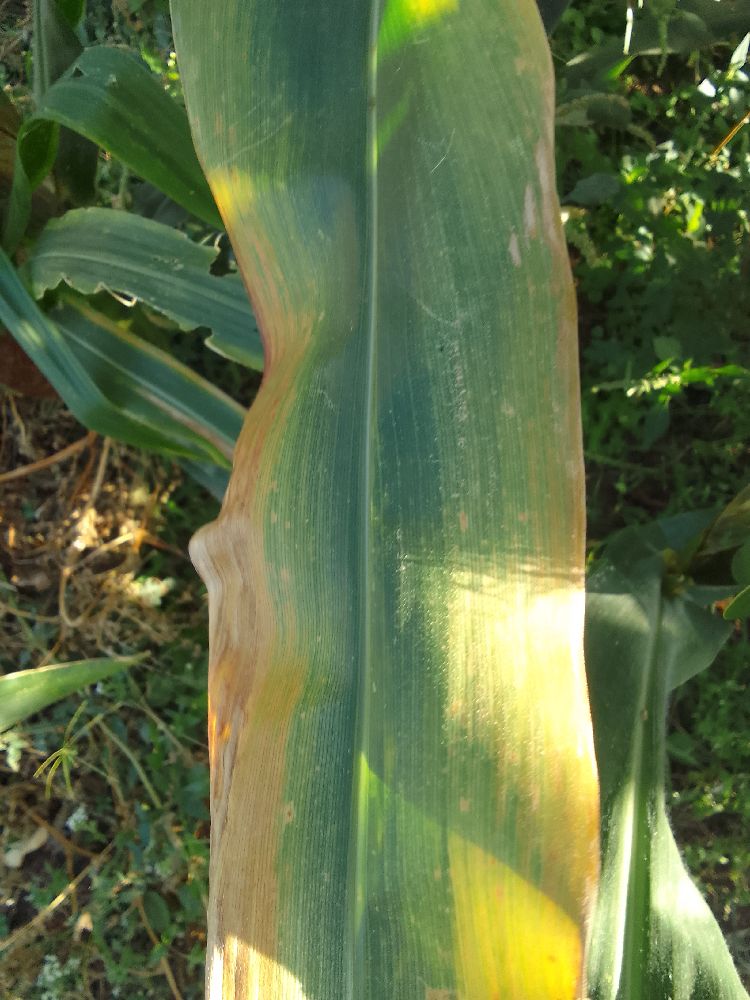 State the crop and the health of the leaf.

maize, maize lethal necrosis
